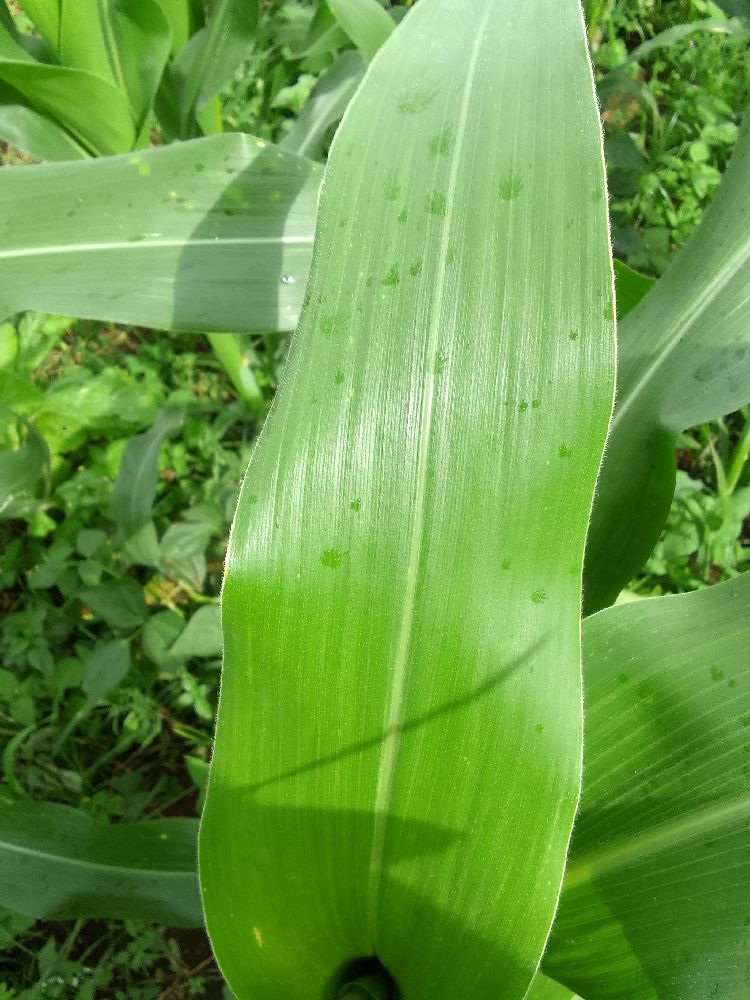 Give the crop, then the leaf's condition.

maize, healthy
